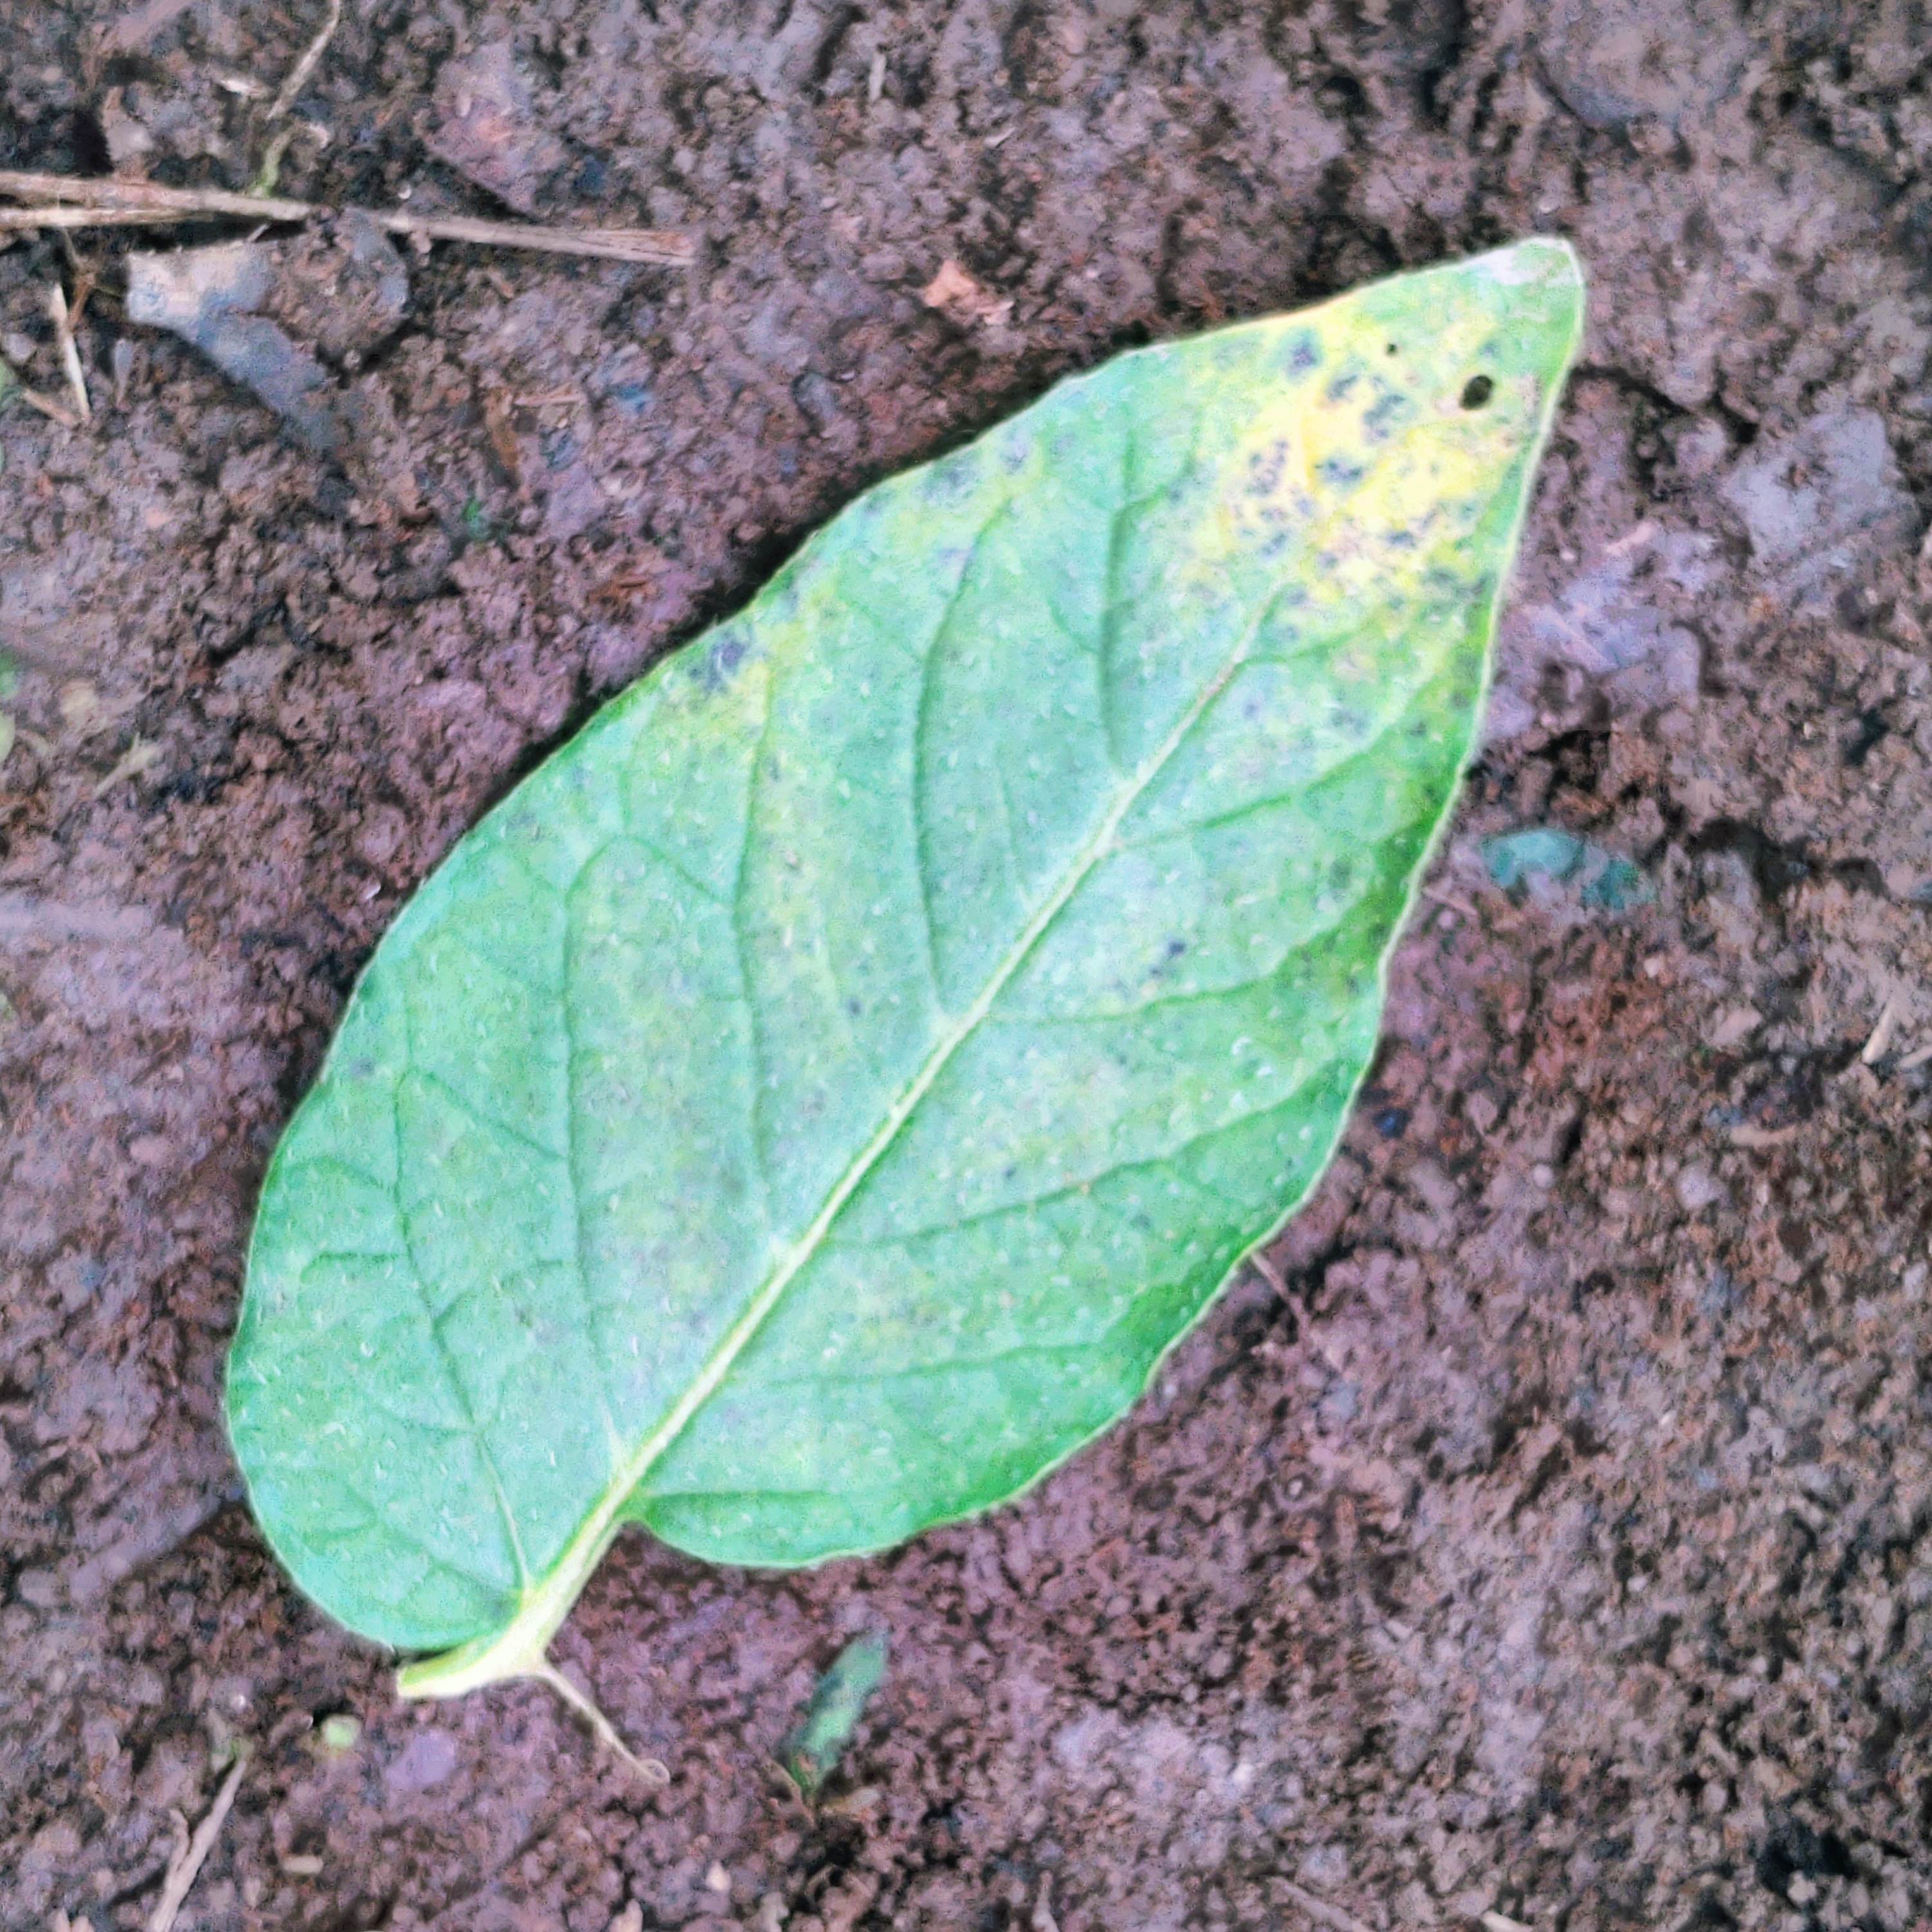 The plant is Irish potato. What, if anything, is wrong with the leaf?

late blight
